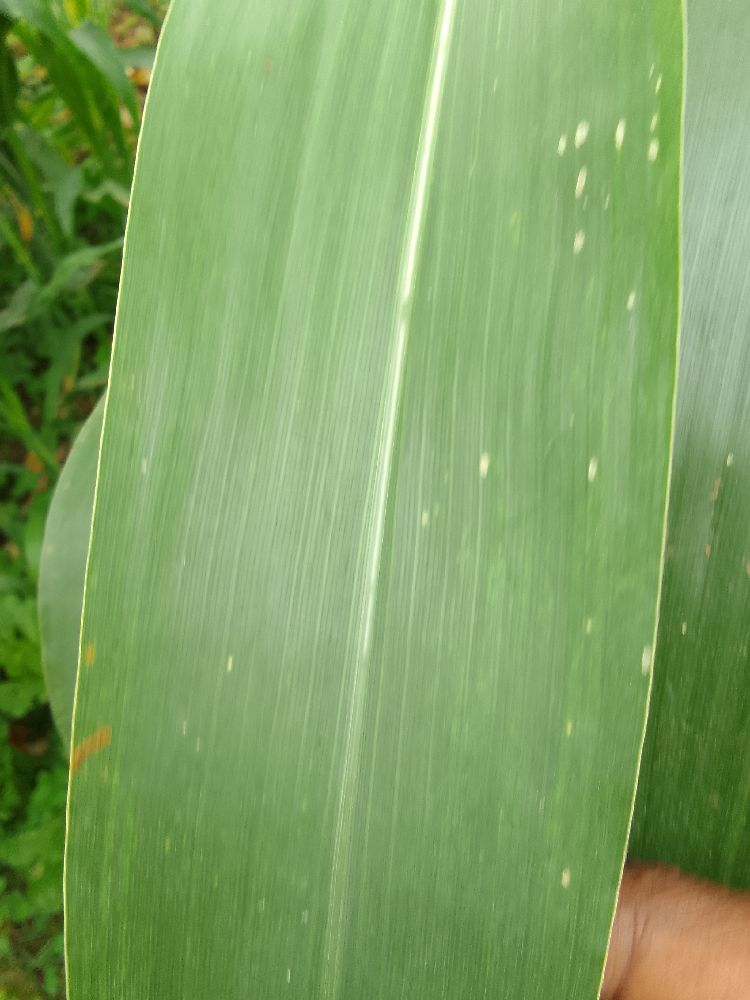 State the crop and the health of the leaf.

maize, healthy
